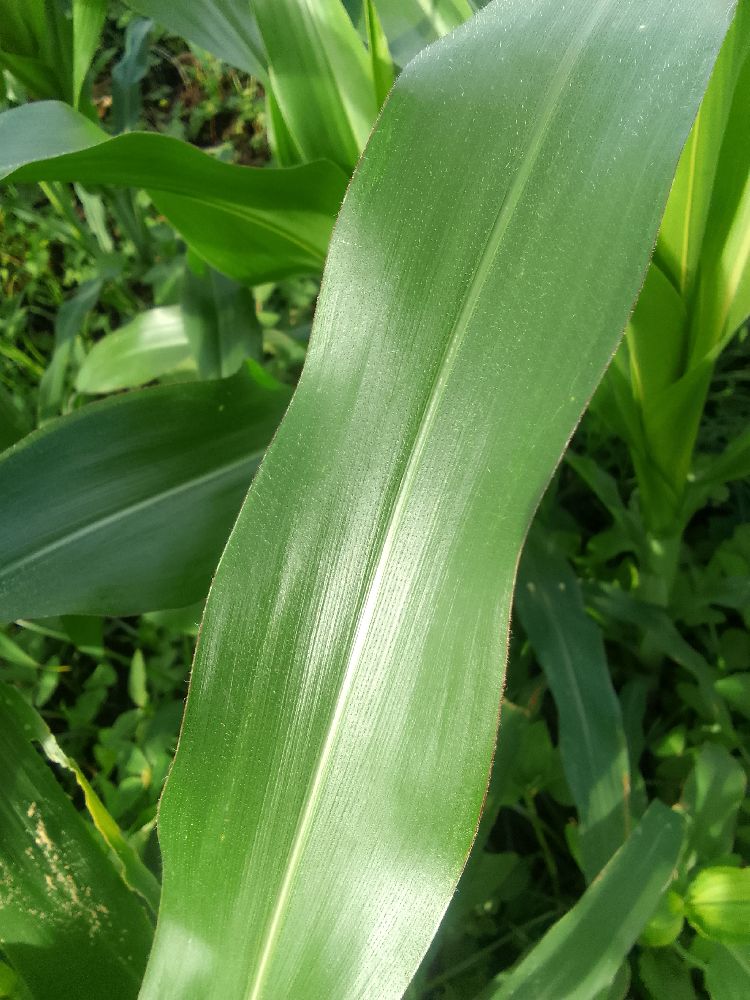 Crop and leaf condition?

maize, healthy
